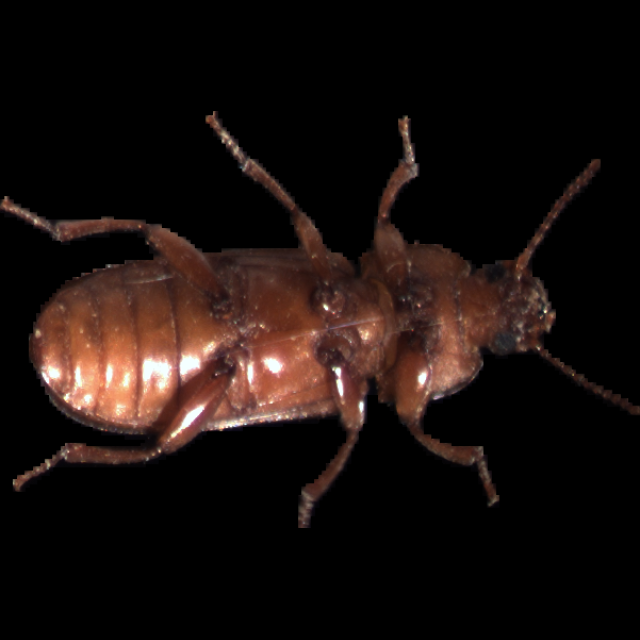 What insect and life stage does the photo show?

mealworm beetle
